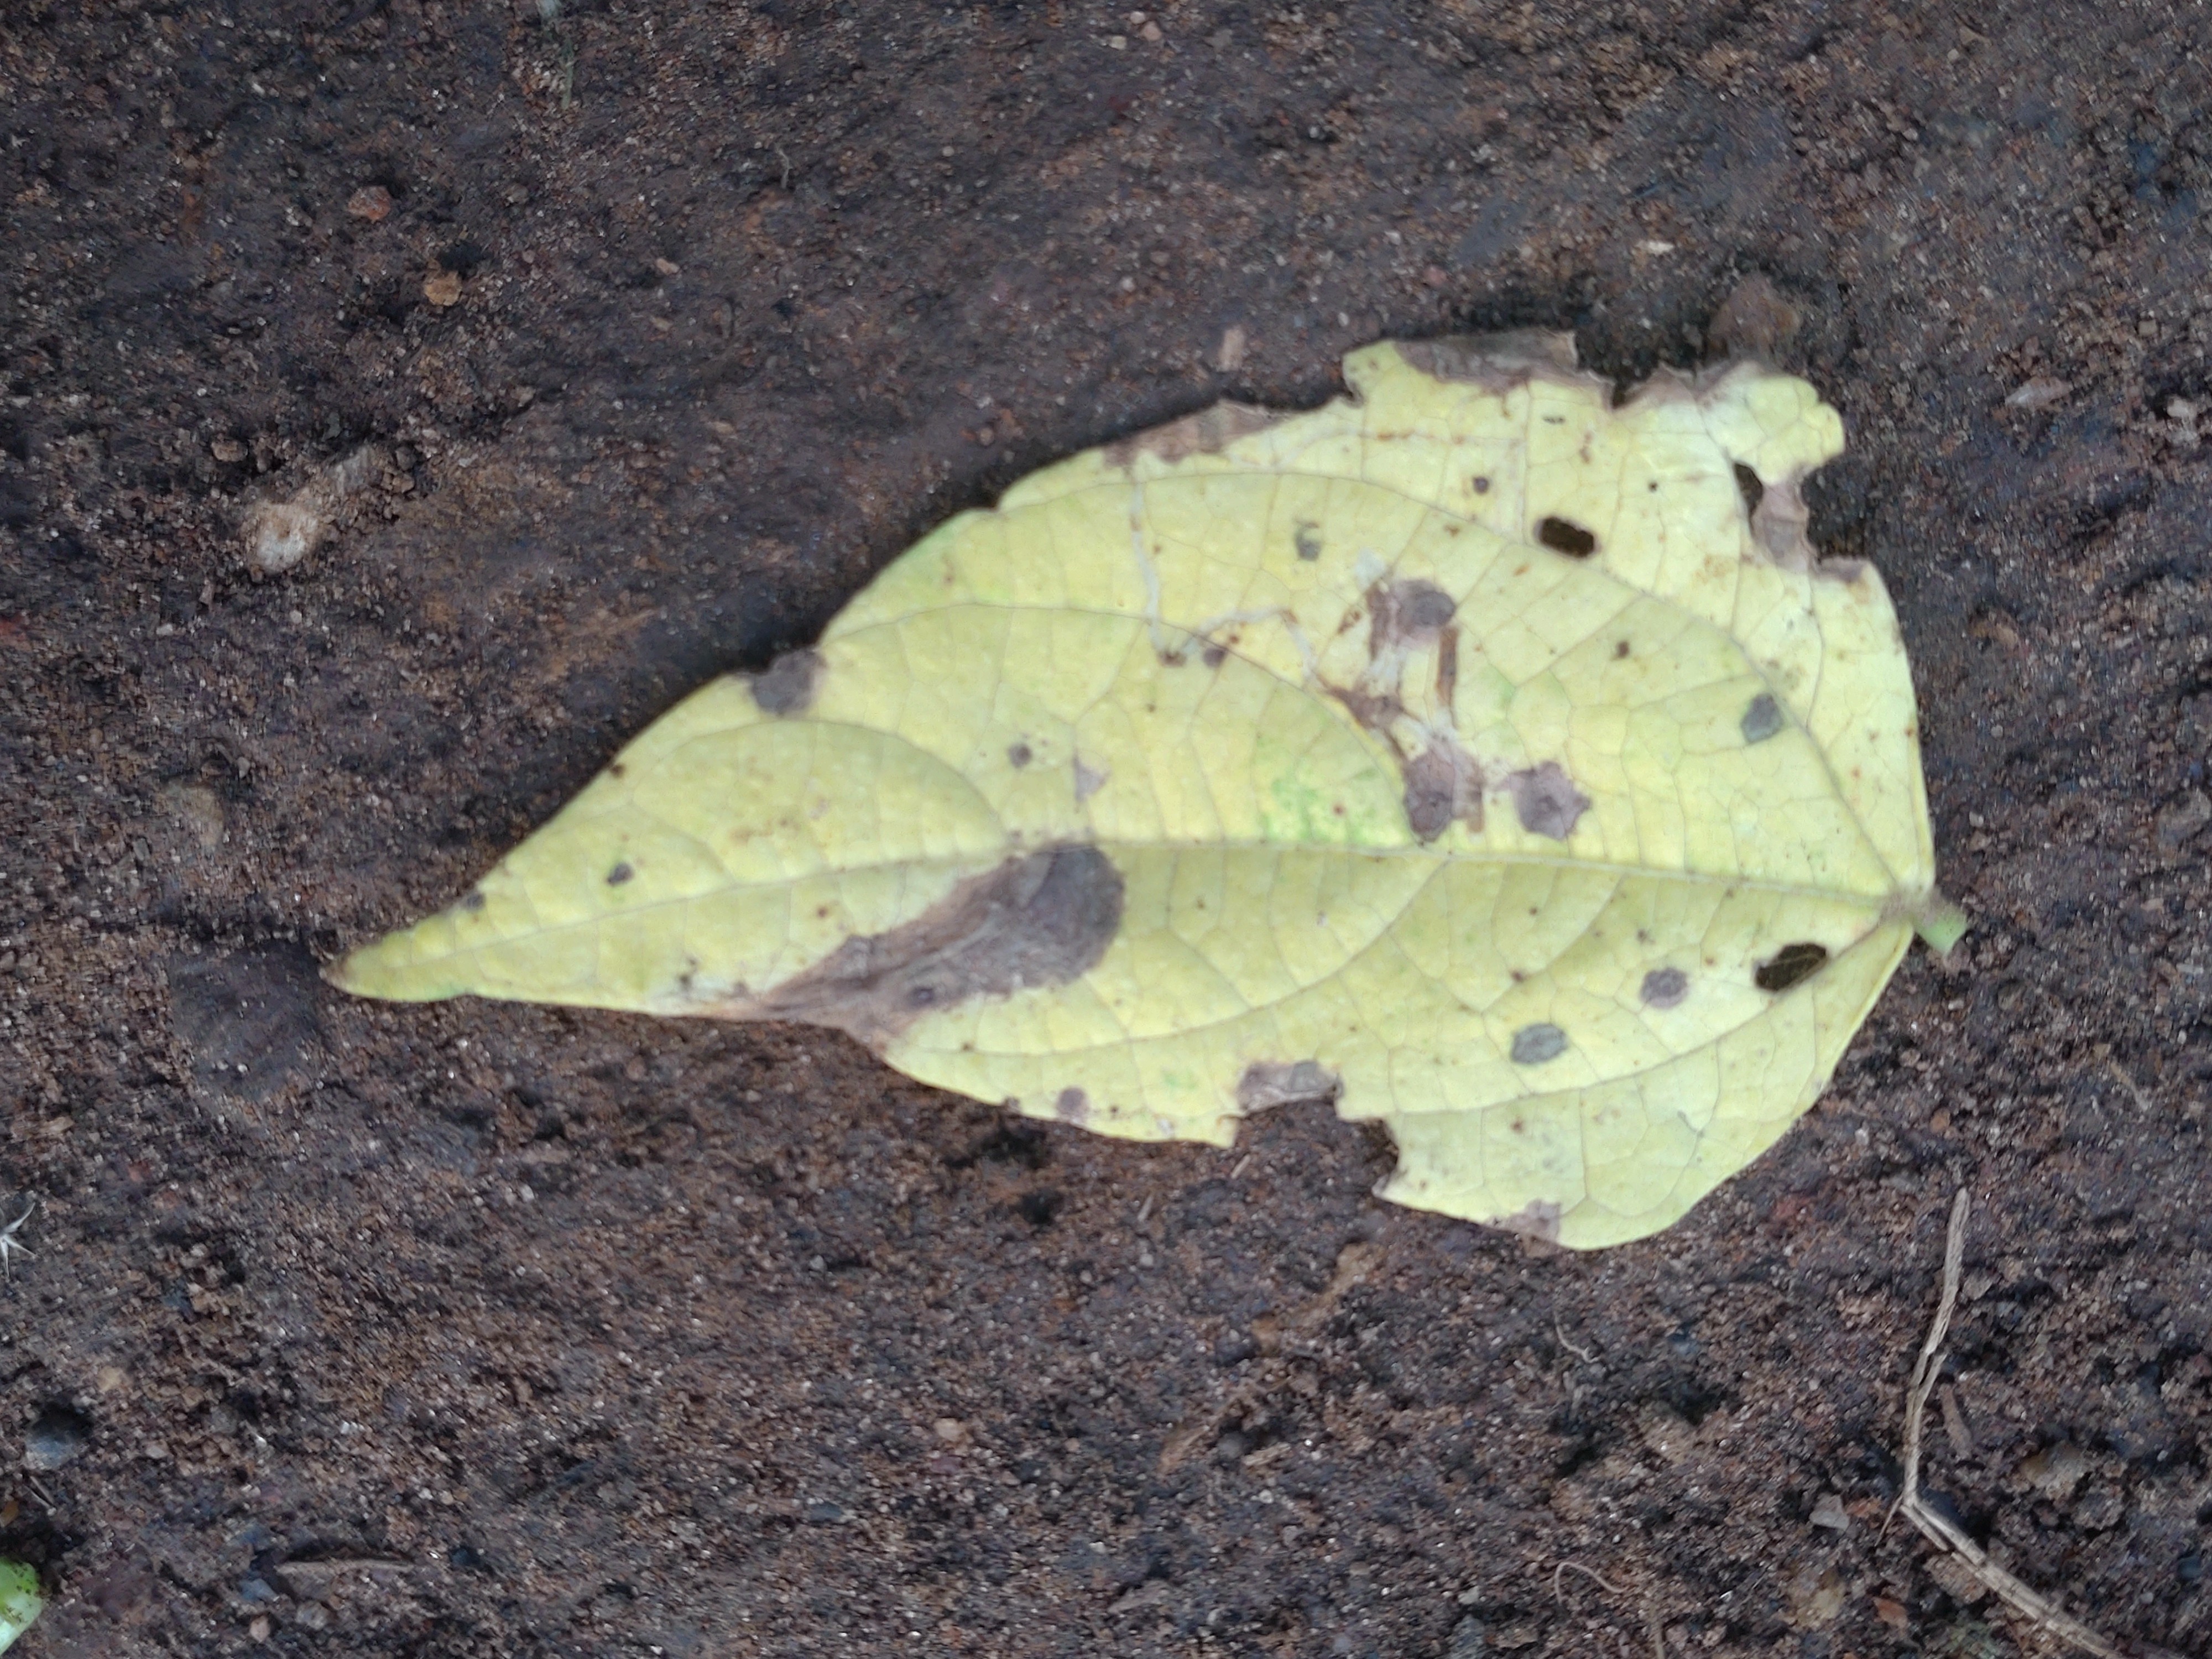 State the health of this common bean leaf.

anthracnose
